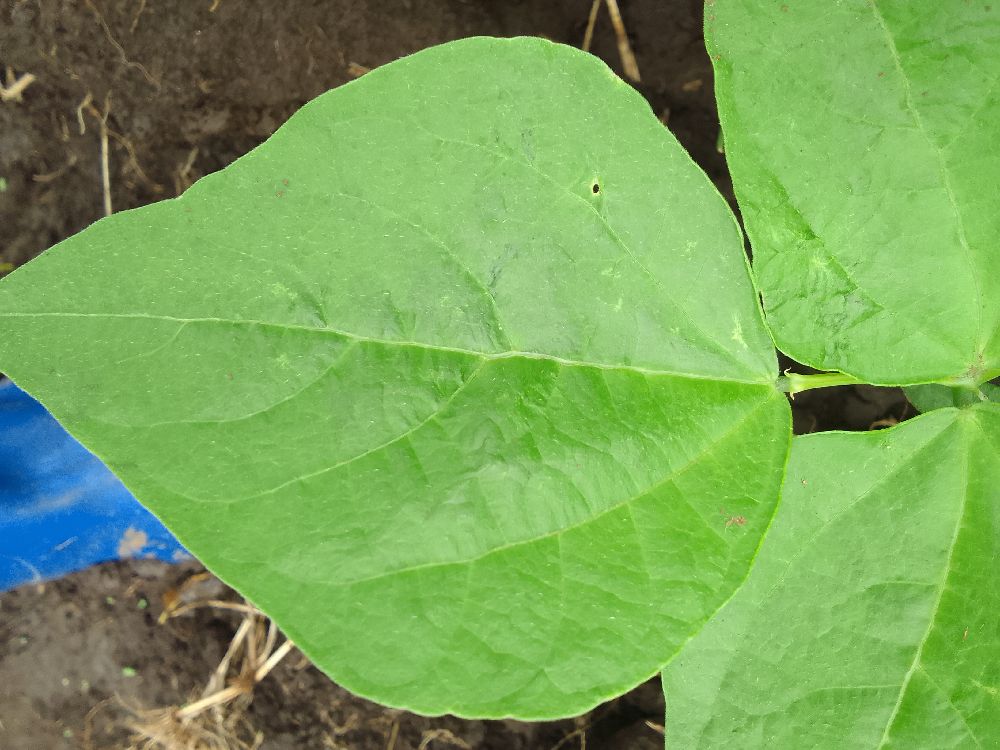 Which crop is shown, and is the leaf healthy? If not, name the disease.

common bean, healthy
